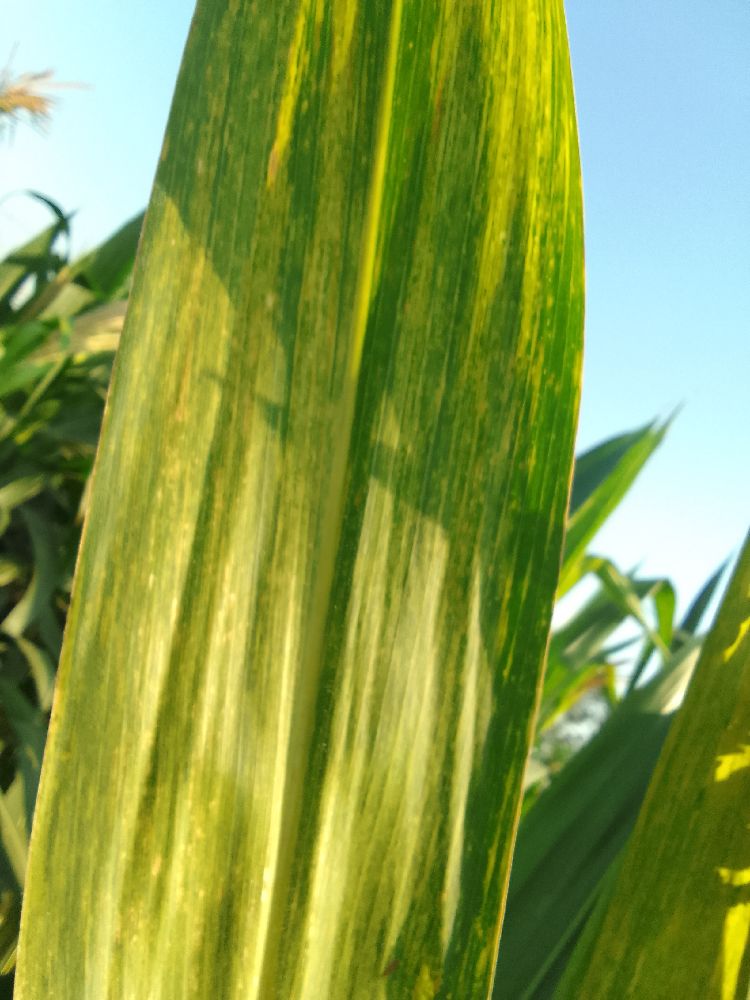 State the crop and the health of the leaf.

maize, maize lethal necrosis
